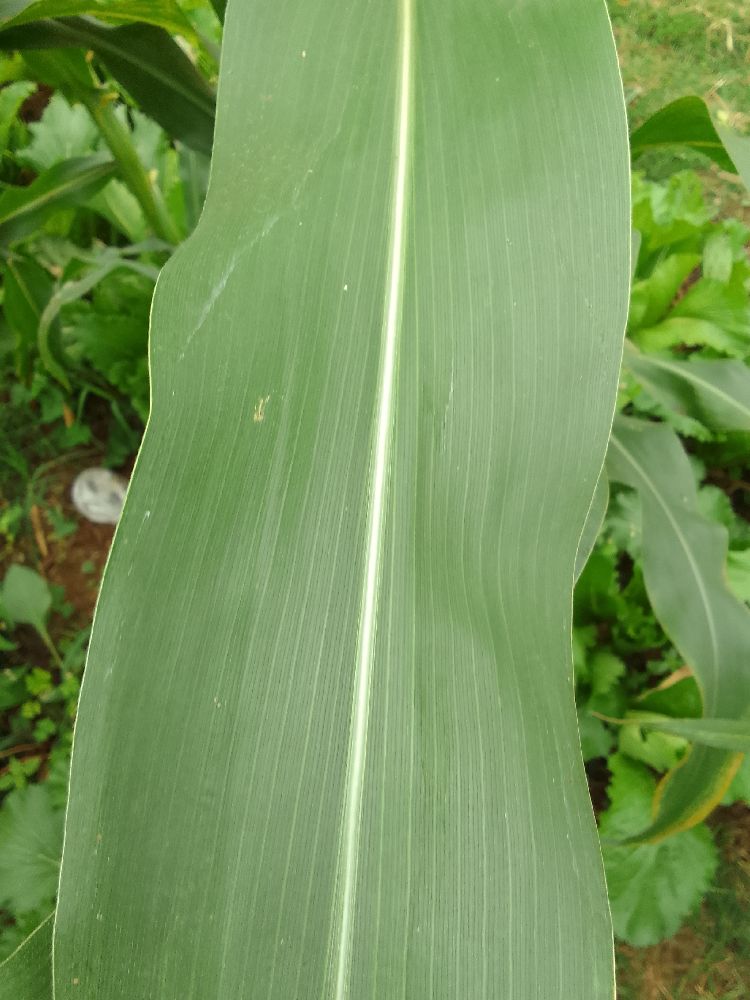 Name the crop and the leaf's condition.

maize, healthy
